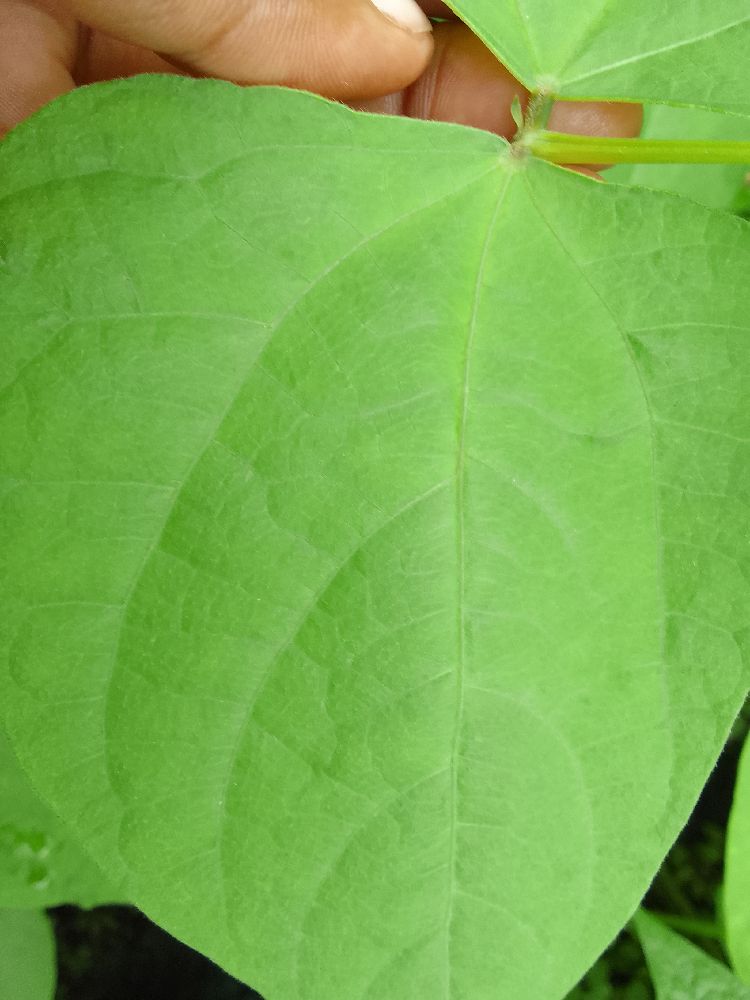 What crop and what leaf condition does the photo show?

common bean, healthy
